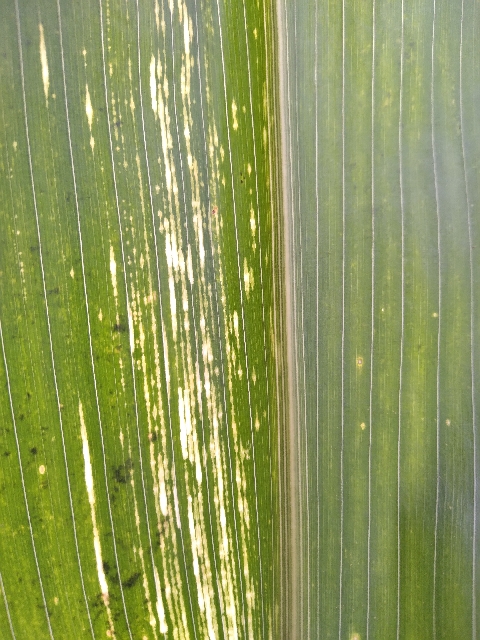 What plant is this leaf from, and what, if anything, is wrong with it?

maize, maize streak virus
